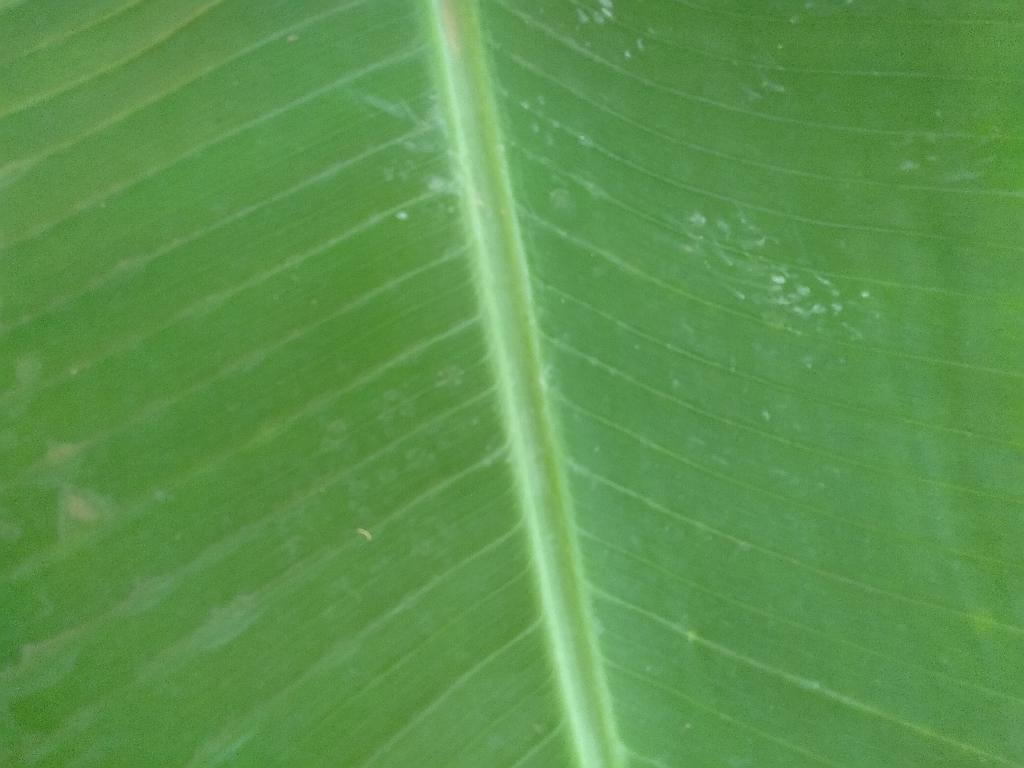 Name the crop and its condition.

banana, healthy
